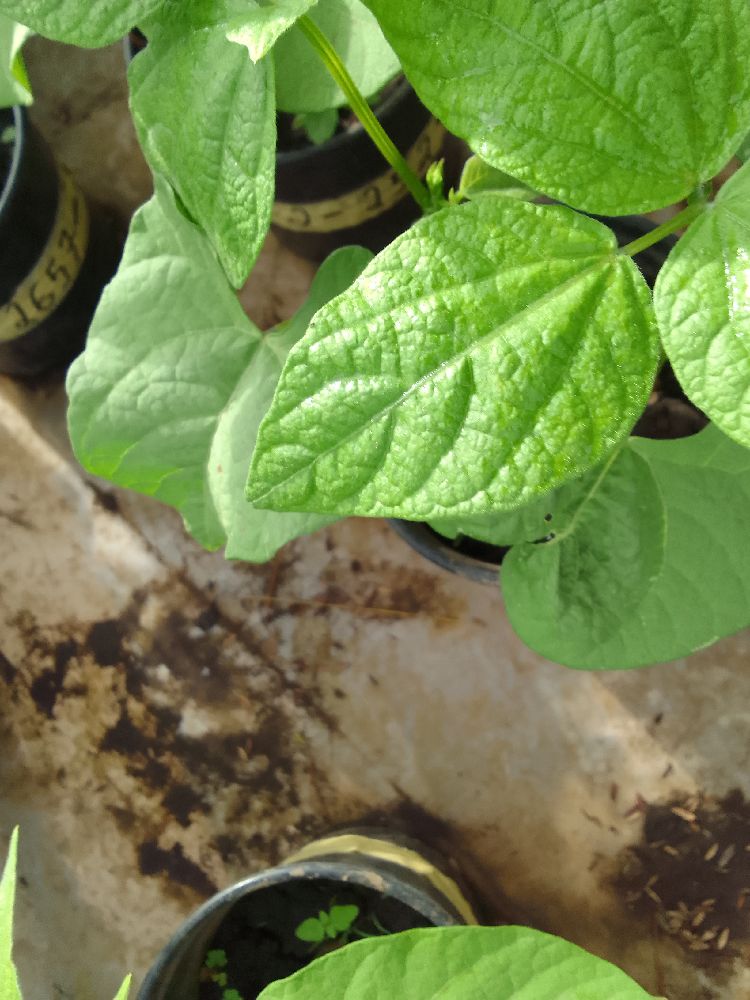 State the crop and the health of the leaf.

common bean, healthy
